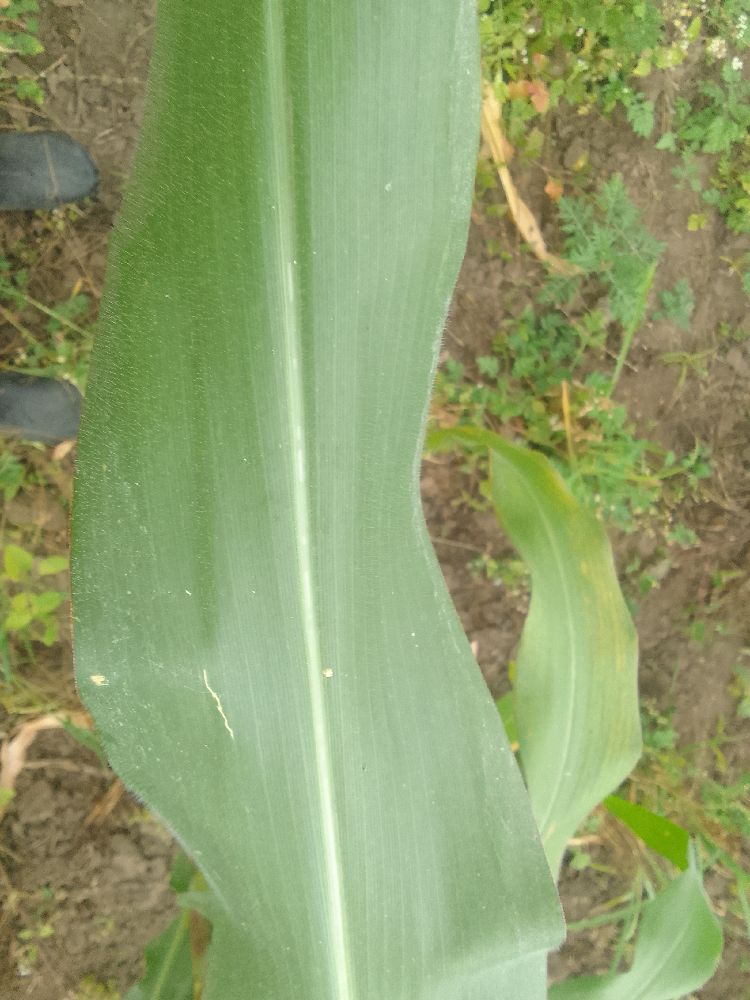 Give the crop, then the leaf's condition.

maize, healthy
